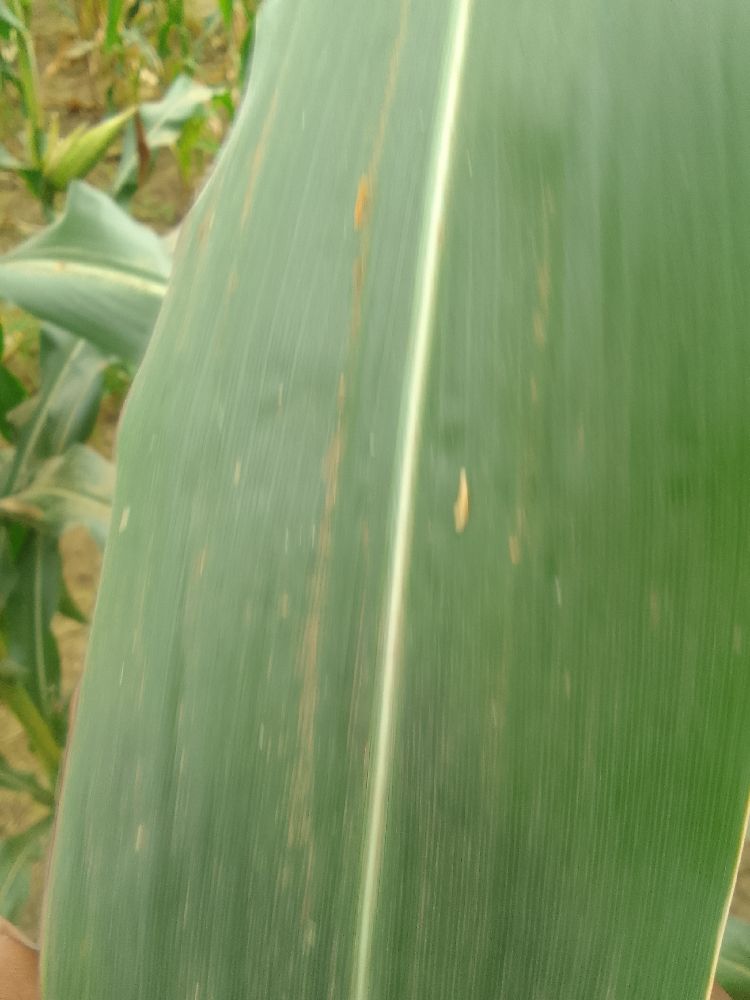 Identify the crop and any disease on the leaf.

maize, healthy
